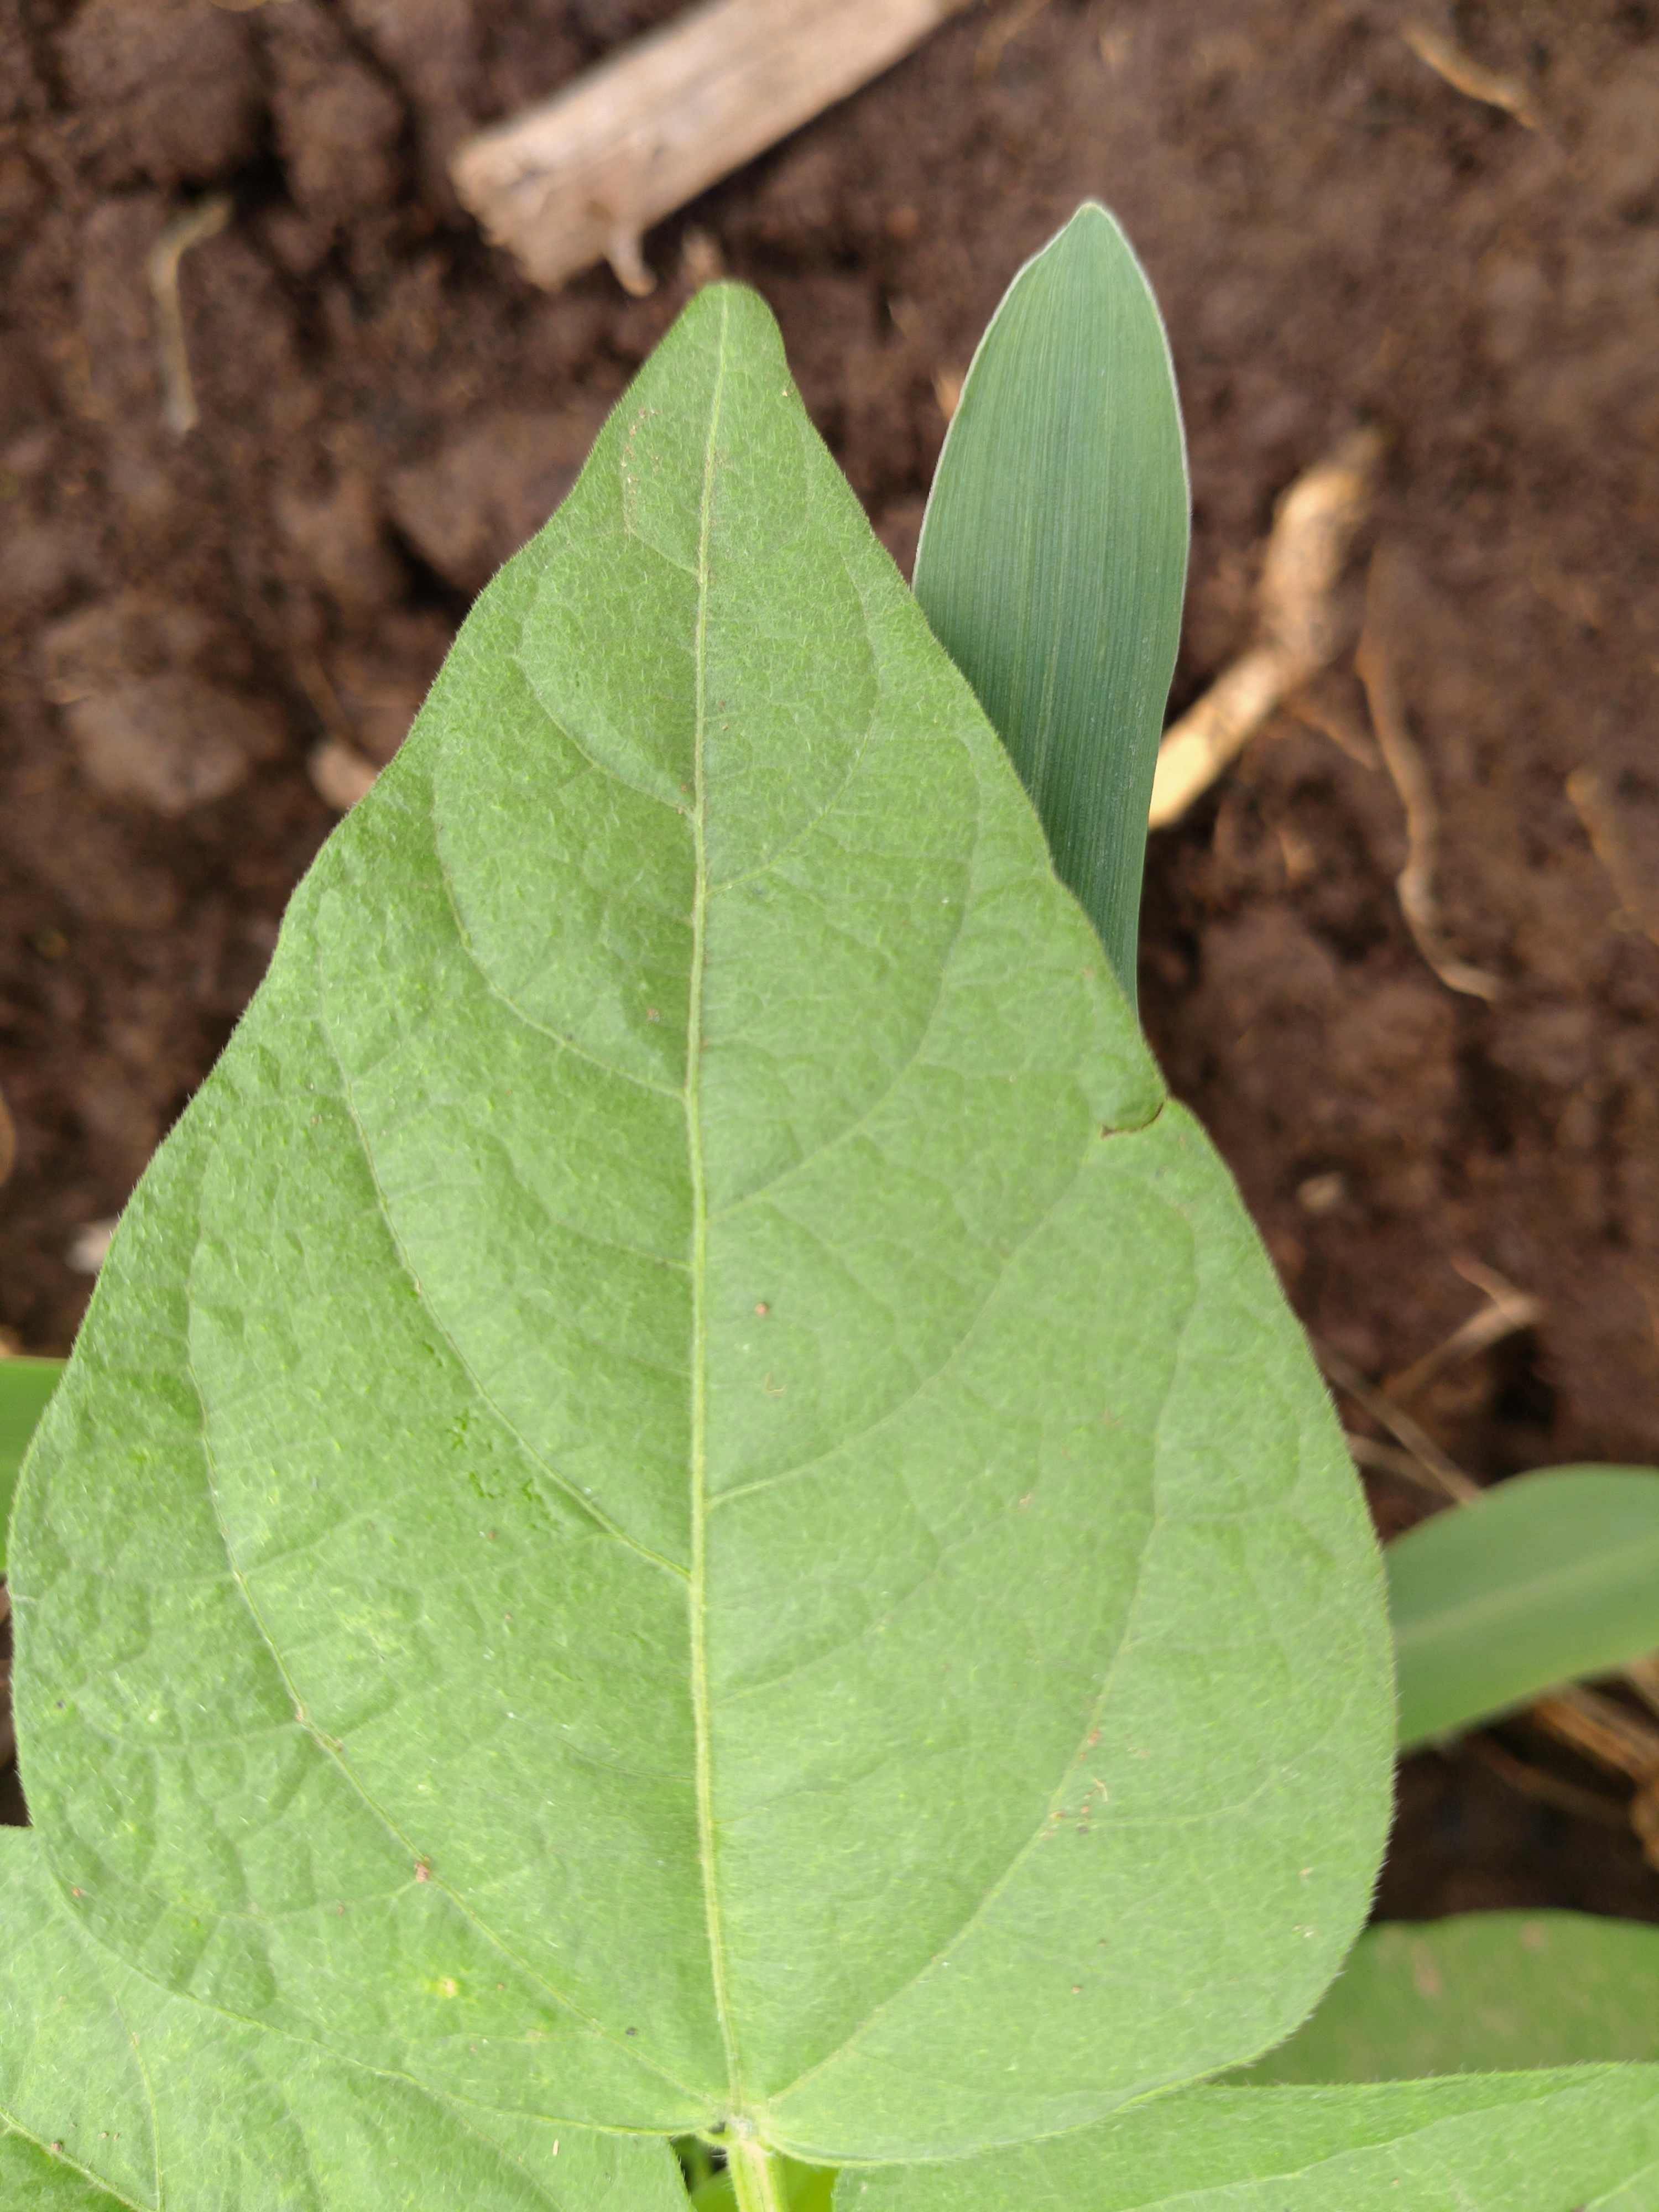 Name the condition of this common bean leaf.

healthy
